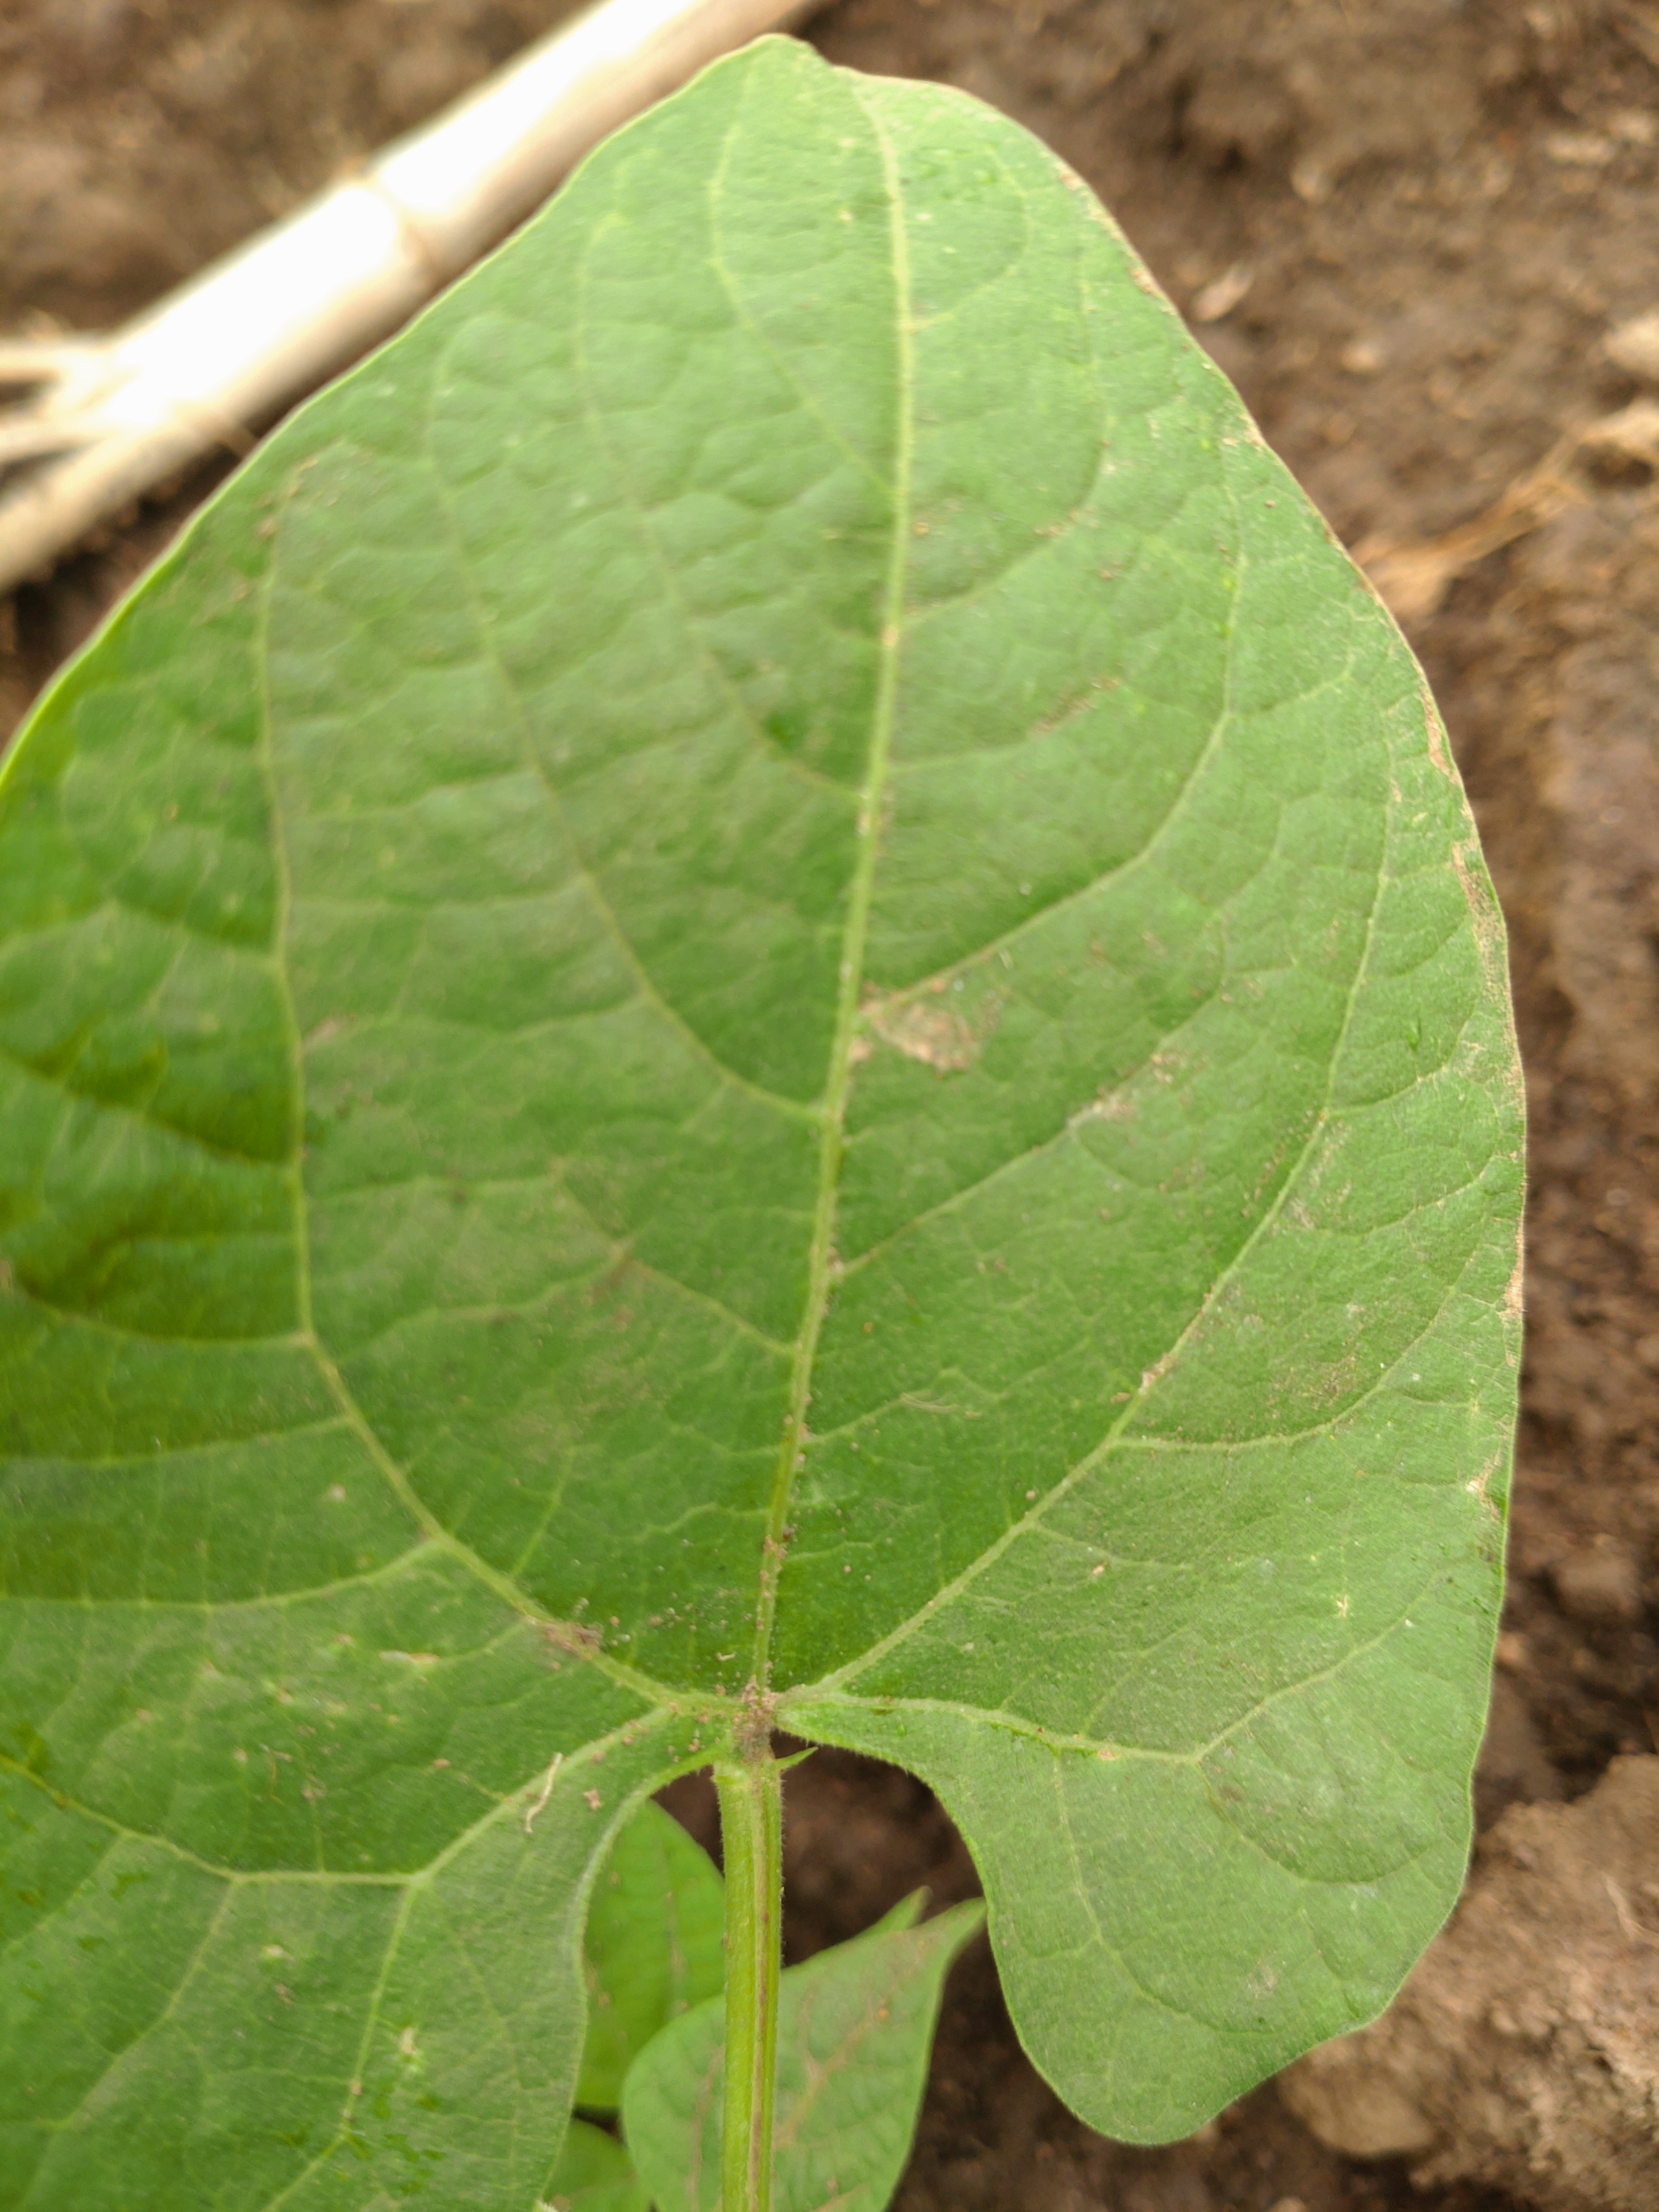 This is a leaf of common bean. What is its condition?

healthy
